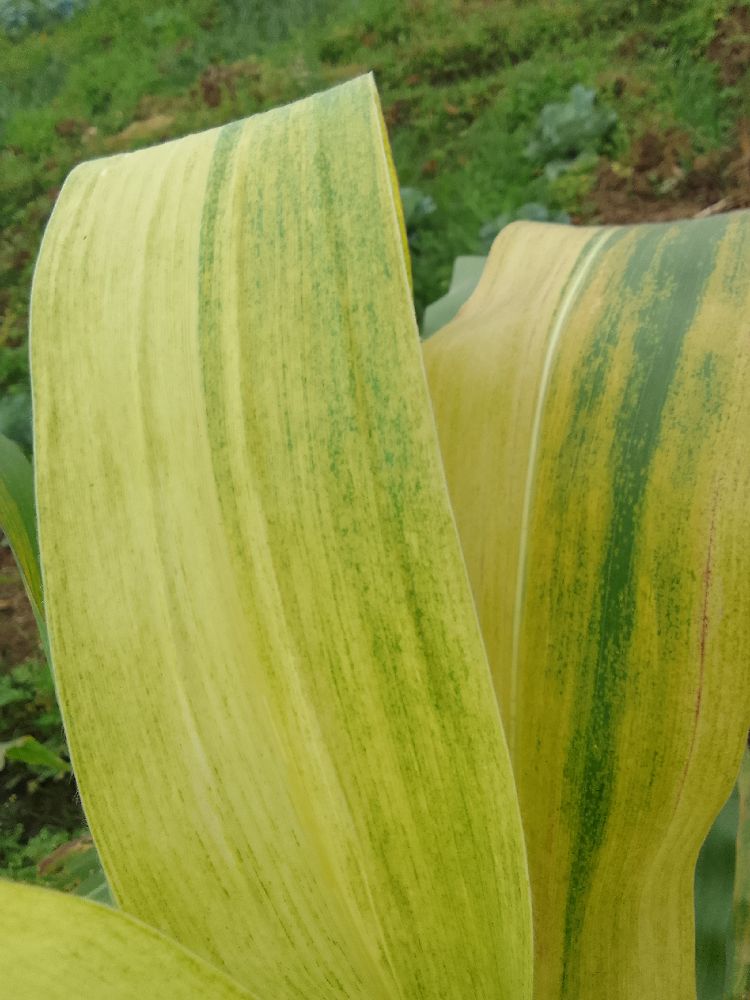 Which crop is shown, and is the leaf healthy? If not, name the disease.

maize, maize lethal necrosis
